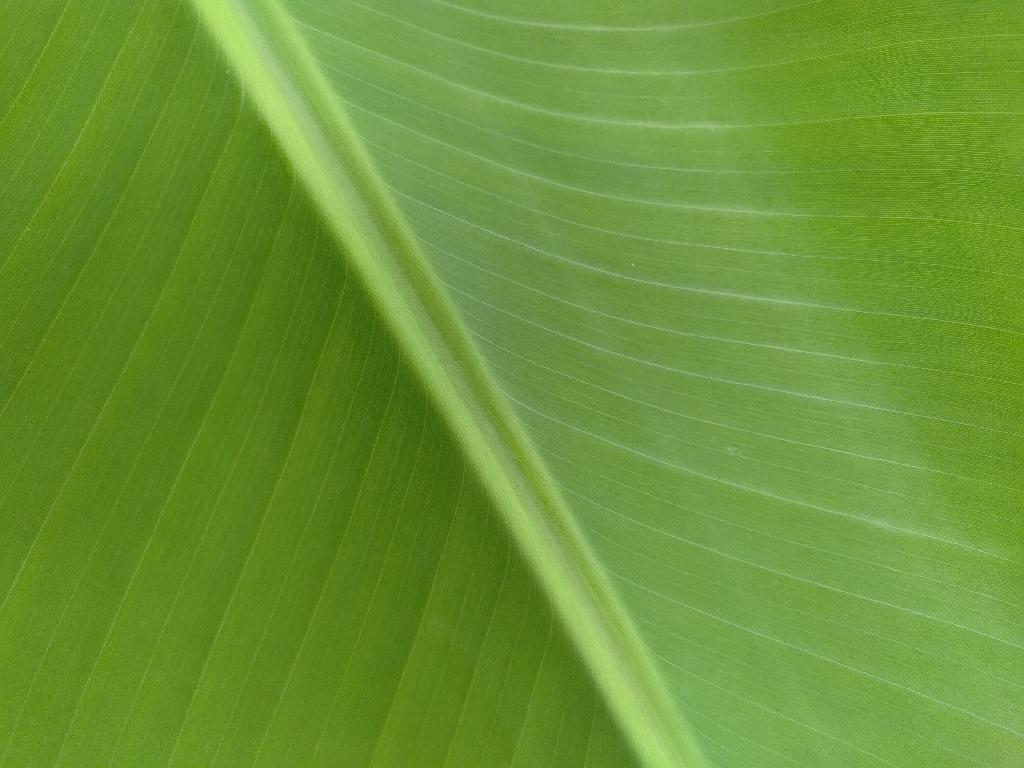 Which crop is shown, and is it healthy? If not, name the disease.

banana, healthy
